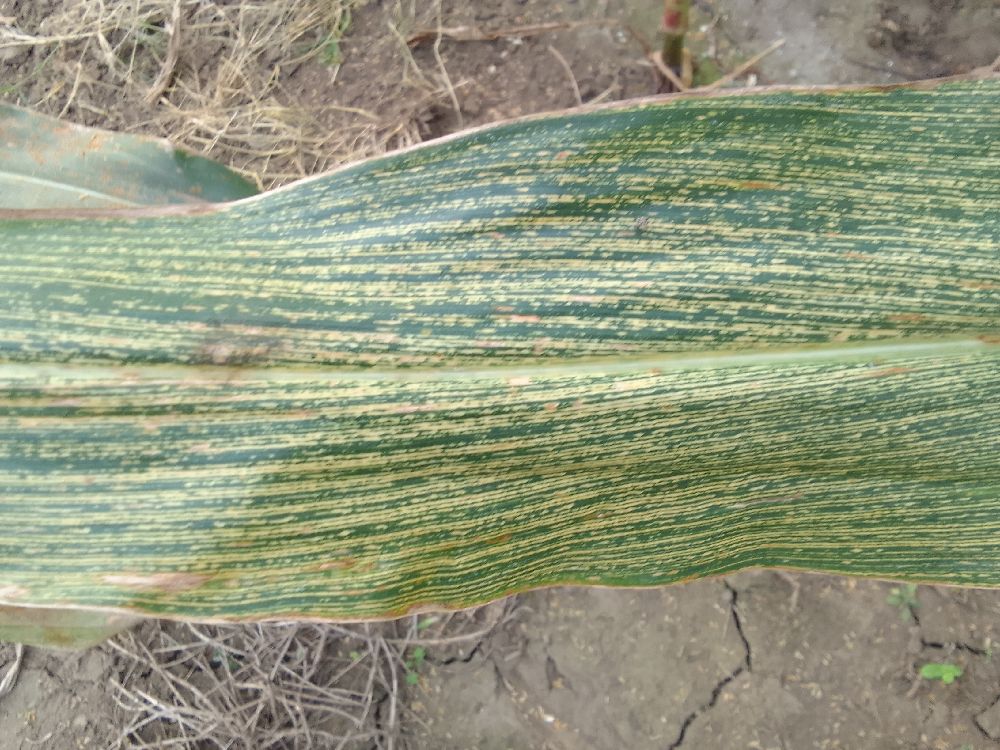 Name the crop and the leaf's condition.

maize, maize streak virus
